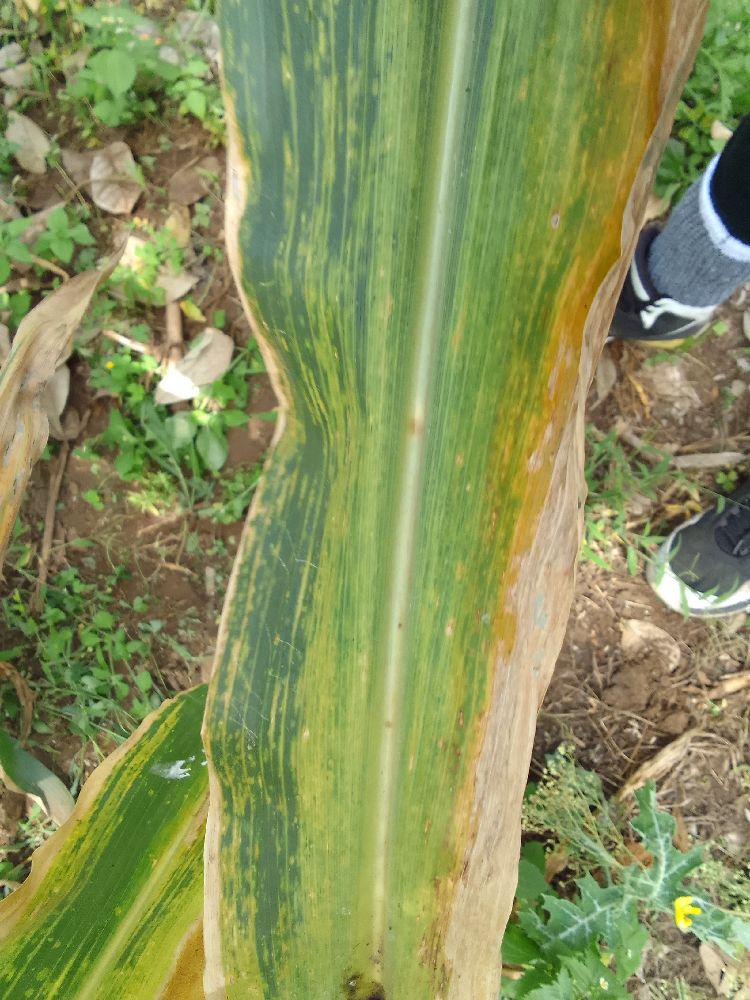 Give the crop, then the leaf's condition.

maize, maize lethal necrosis
